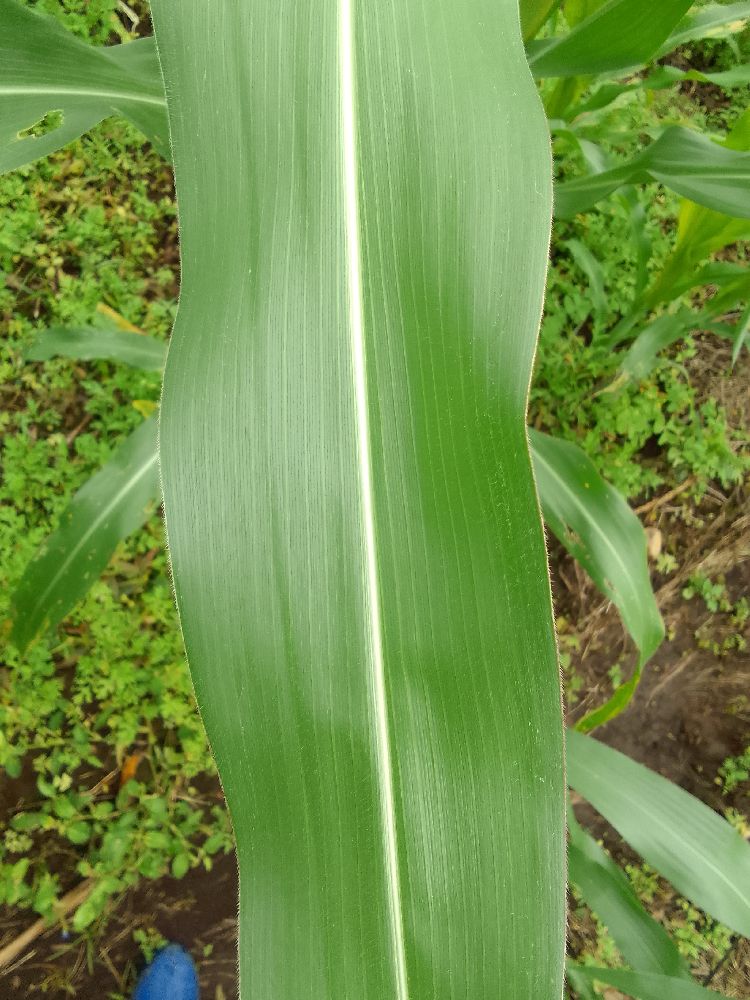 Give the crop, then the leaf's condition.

maize, healthy
